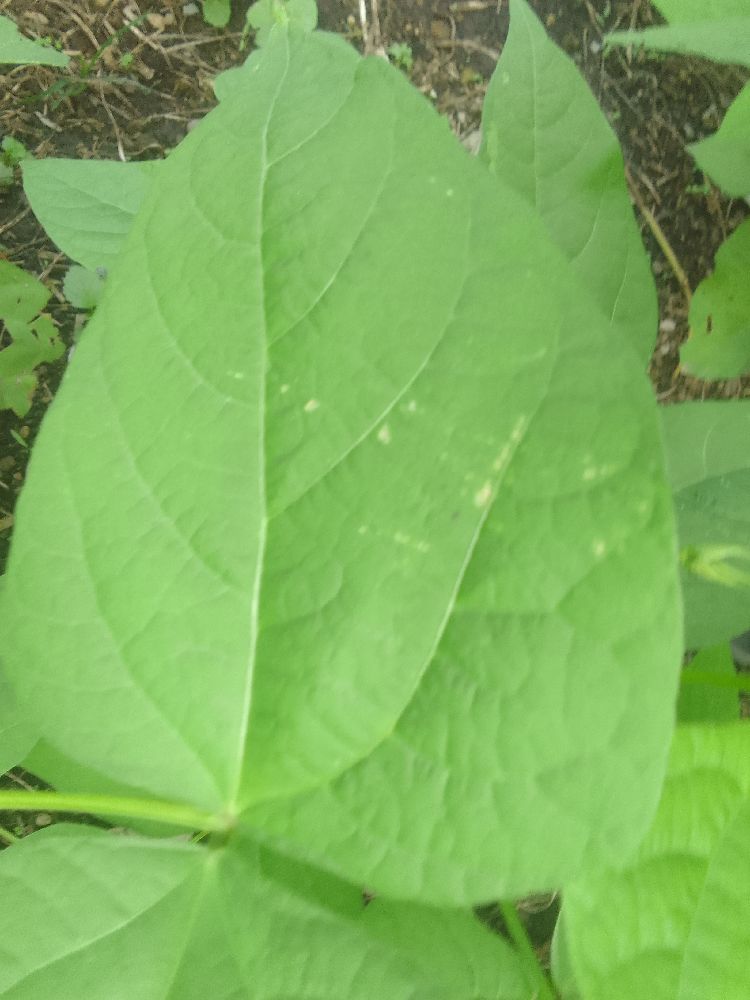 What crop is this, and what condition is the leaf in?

common bean, healthy
